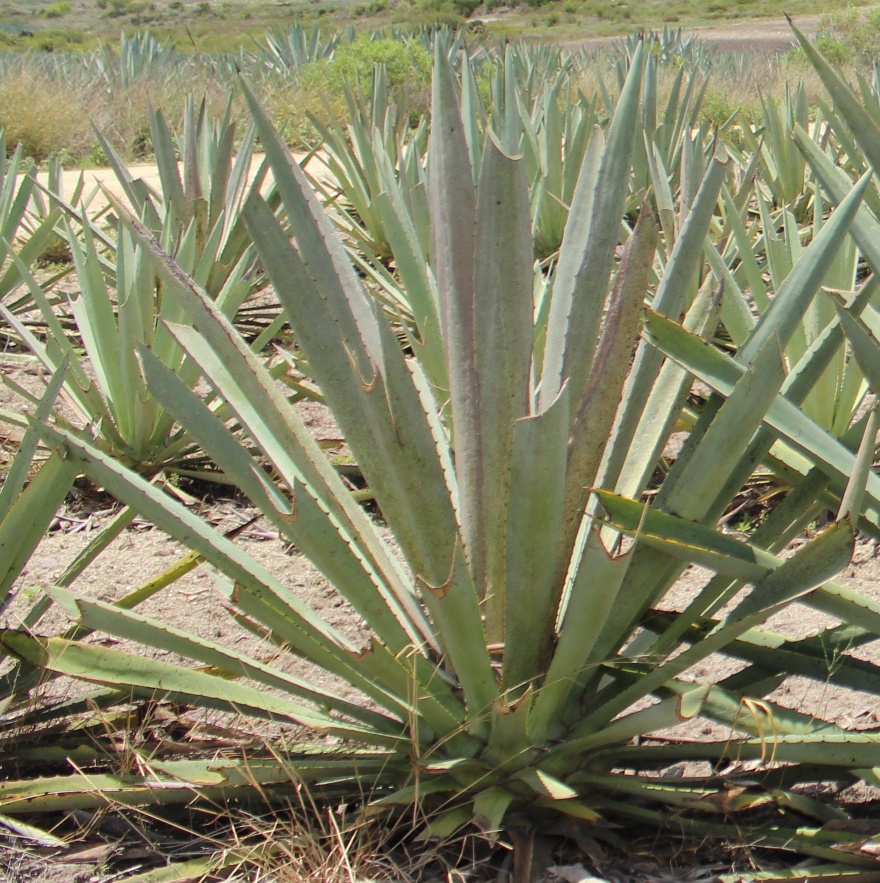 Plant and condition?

agave, spotted
